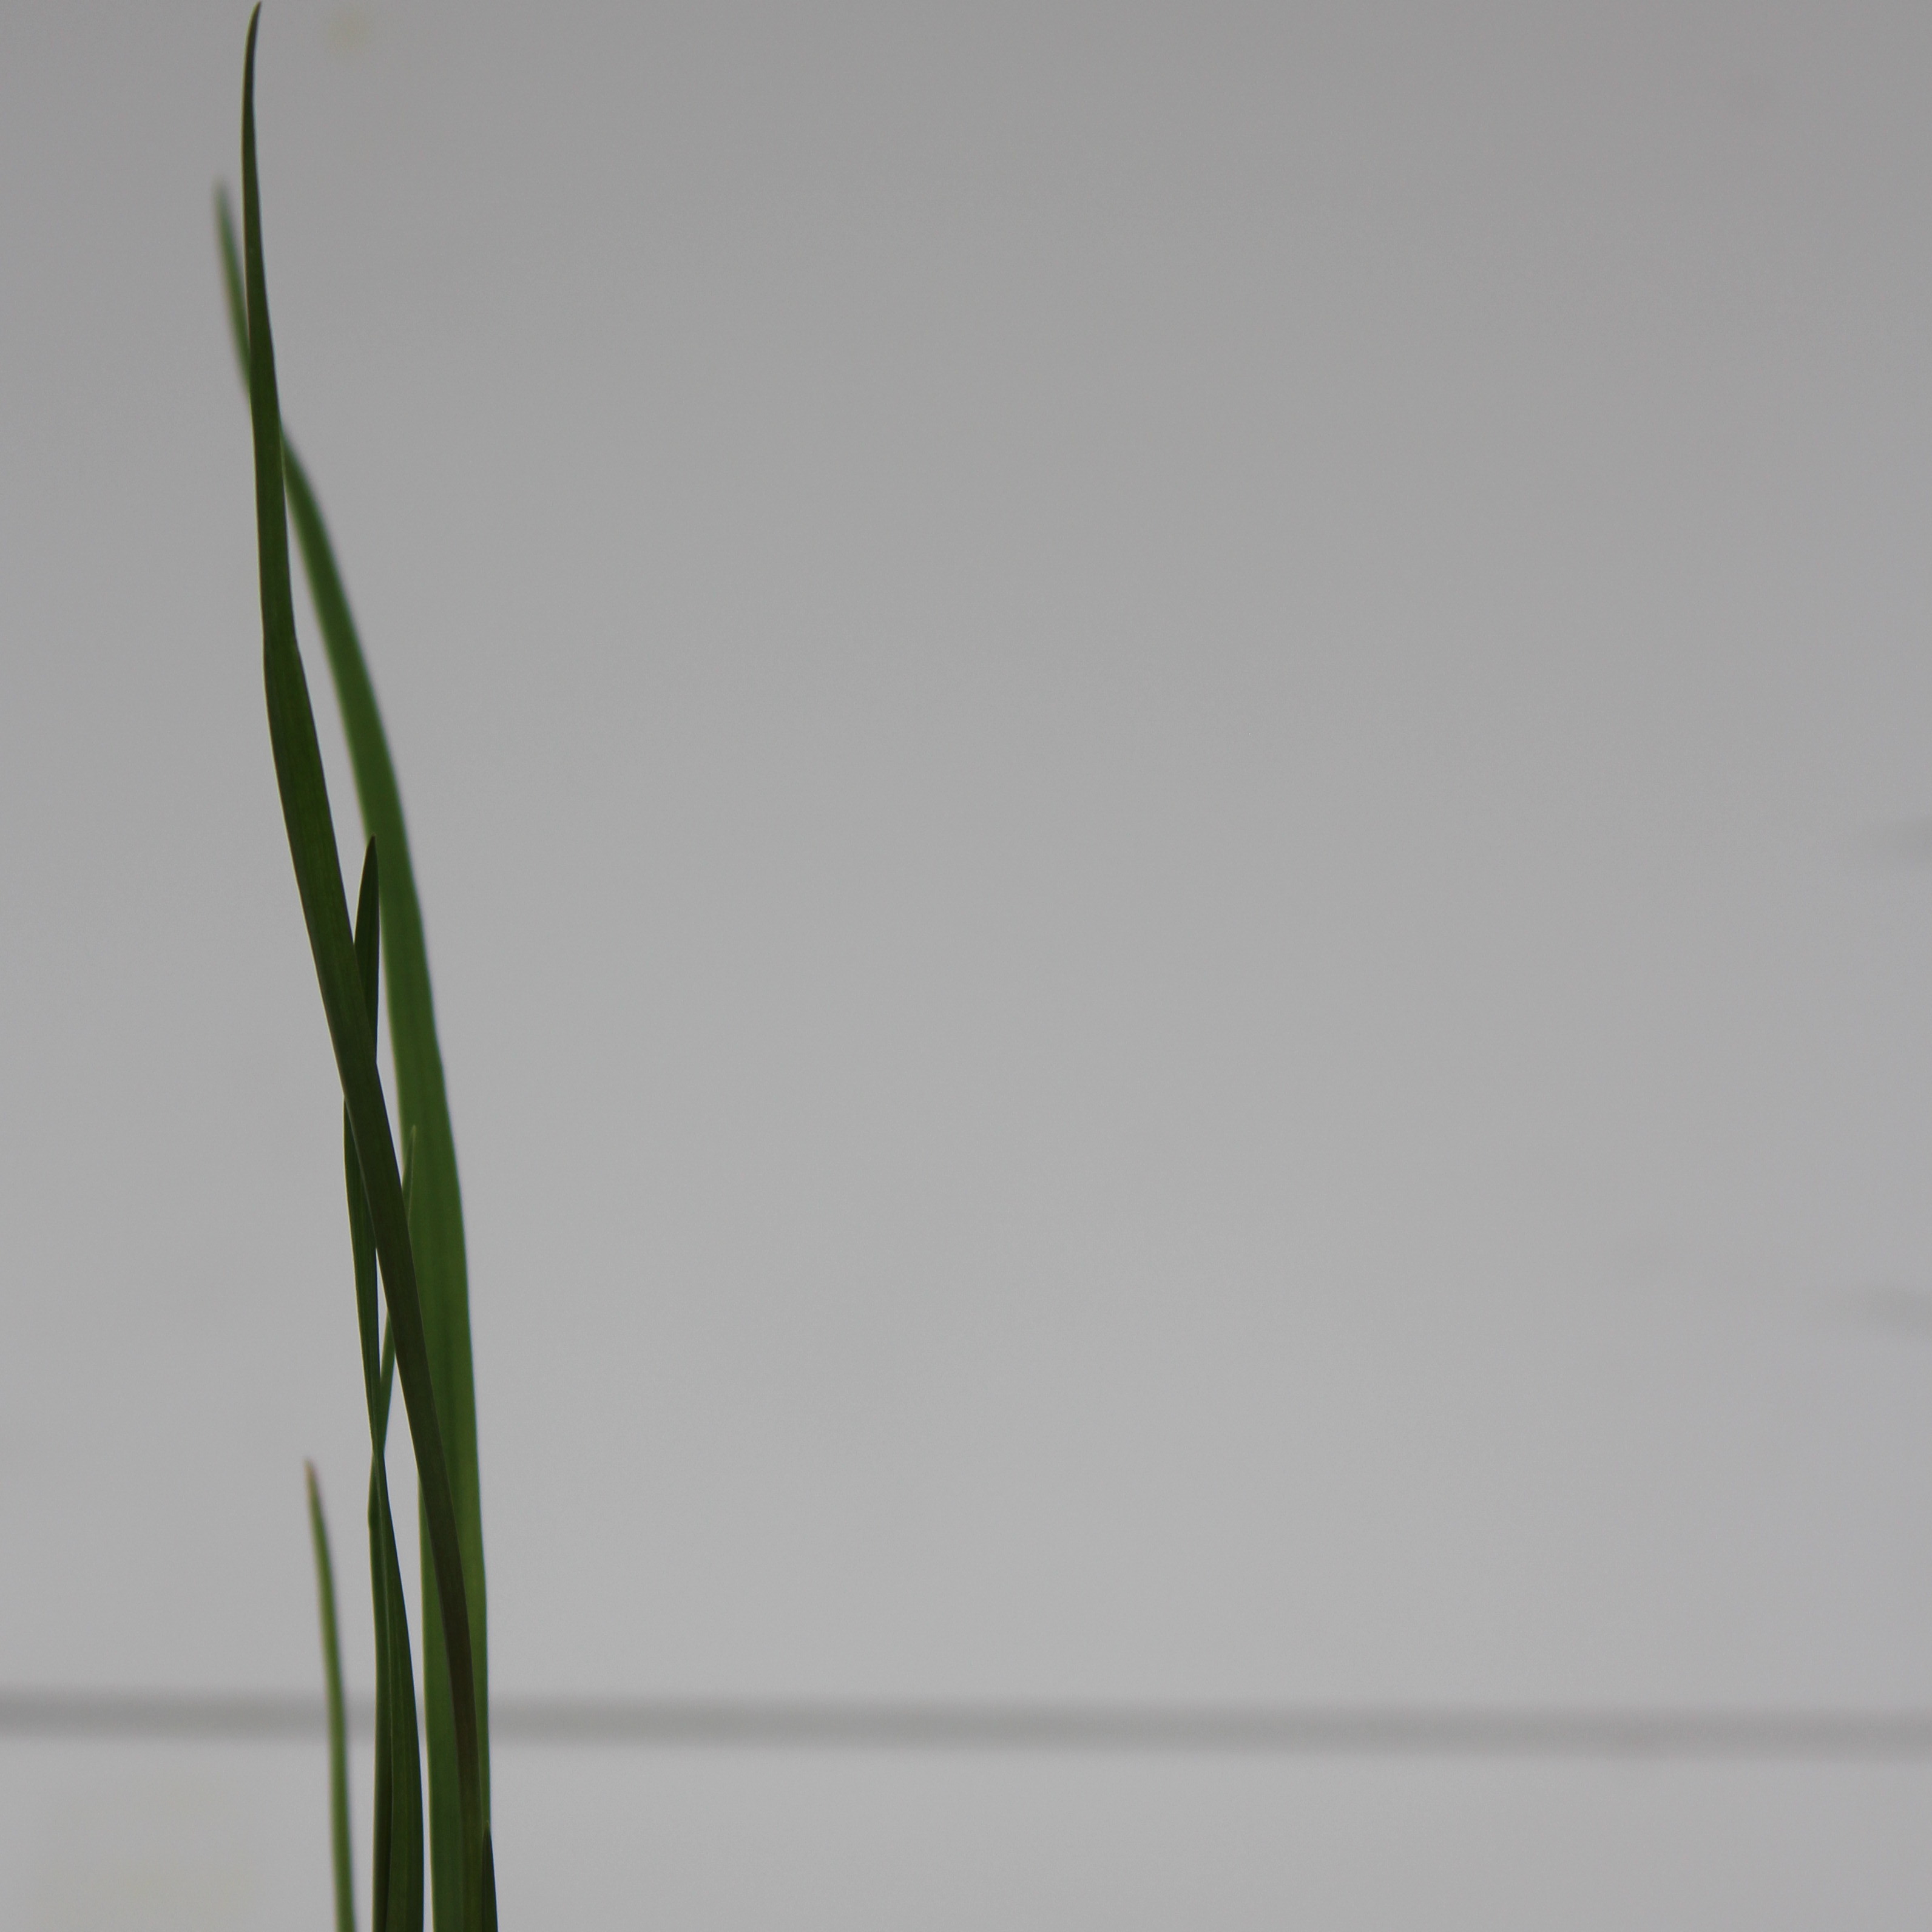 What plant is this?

Lolium multiflorum
